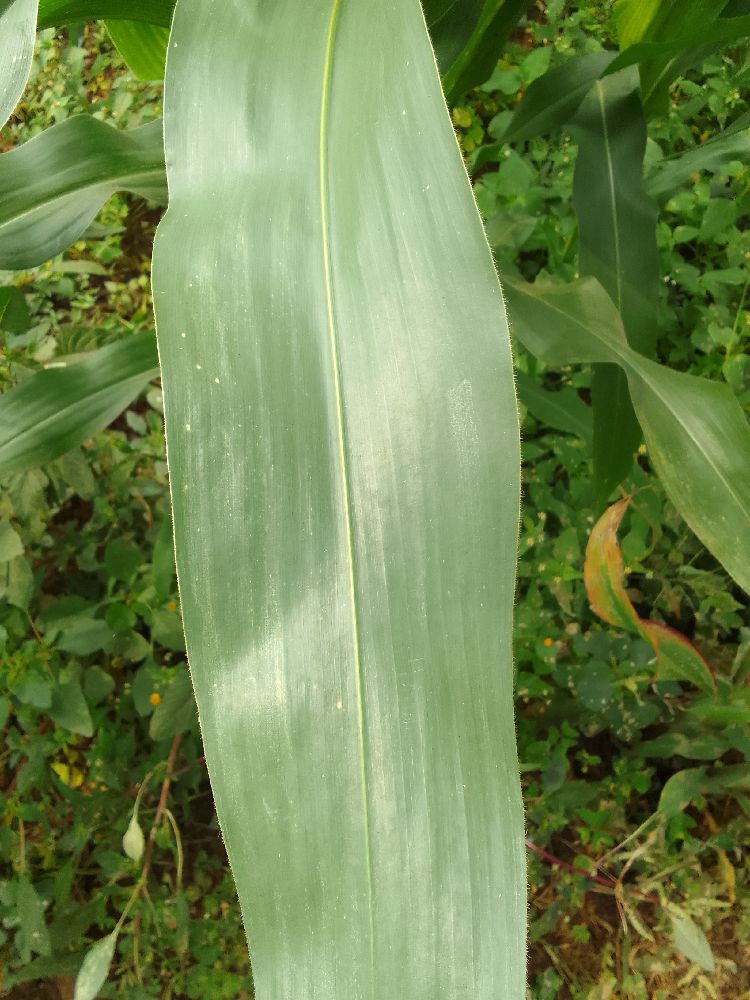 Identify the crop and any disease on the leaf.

maize, healthy
